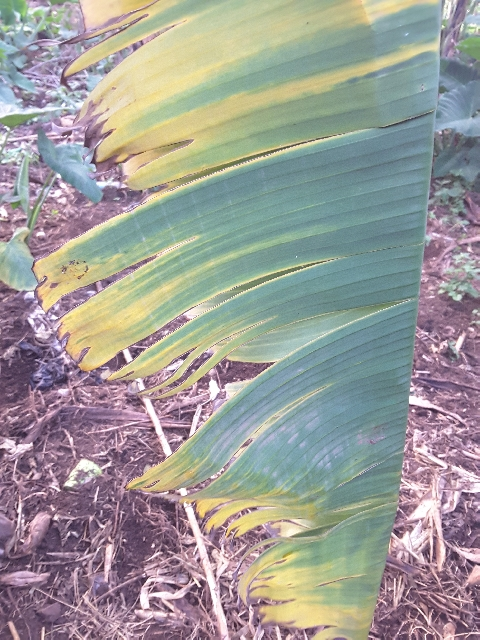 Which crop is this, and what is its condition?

banana, fusarium wilt race 1
